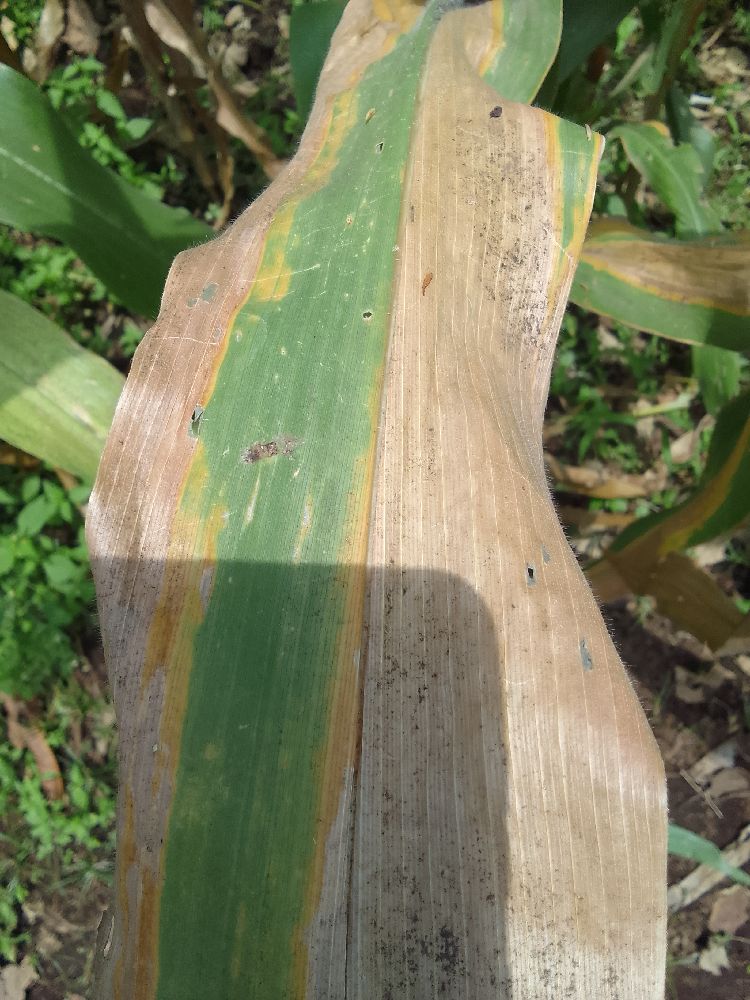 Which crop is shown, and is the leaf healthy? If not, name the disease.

maize, maize lethal necrosis
